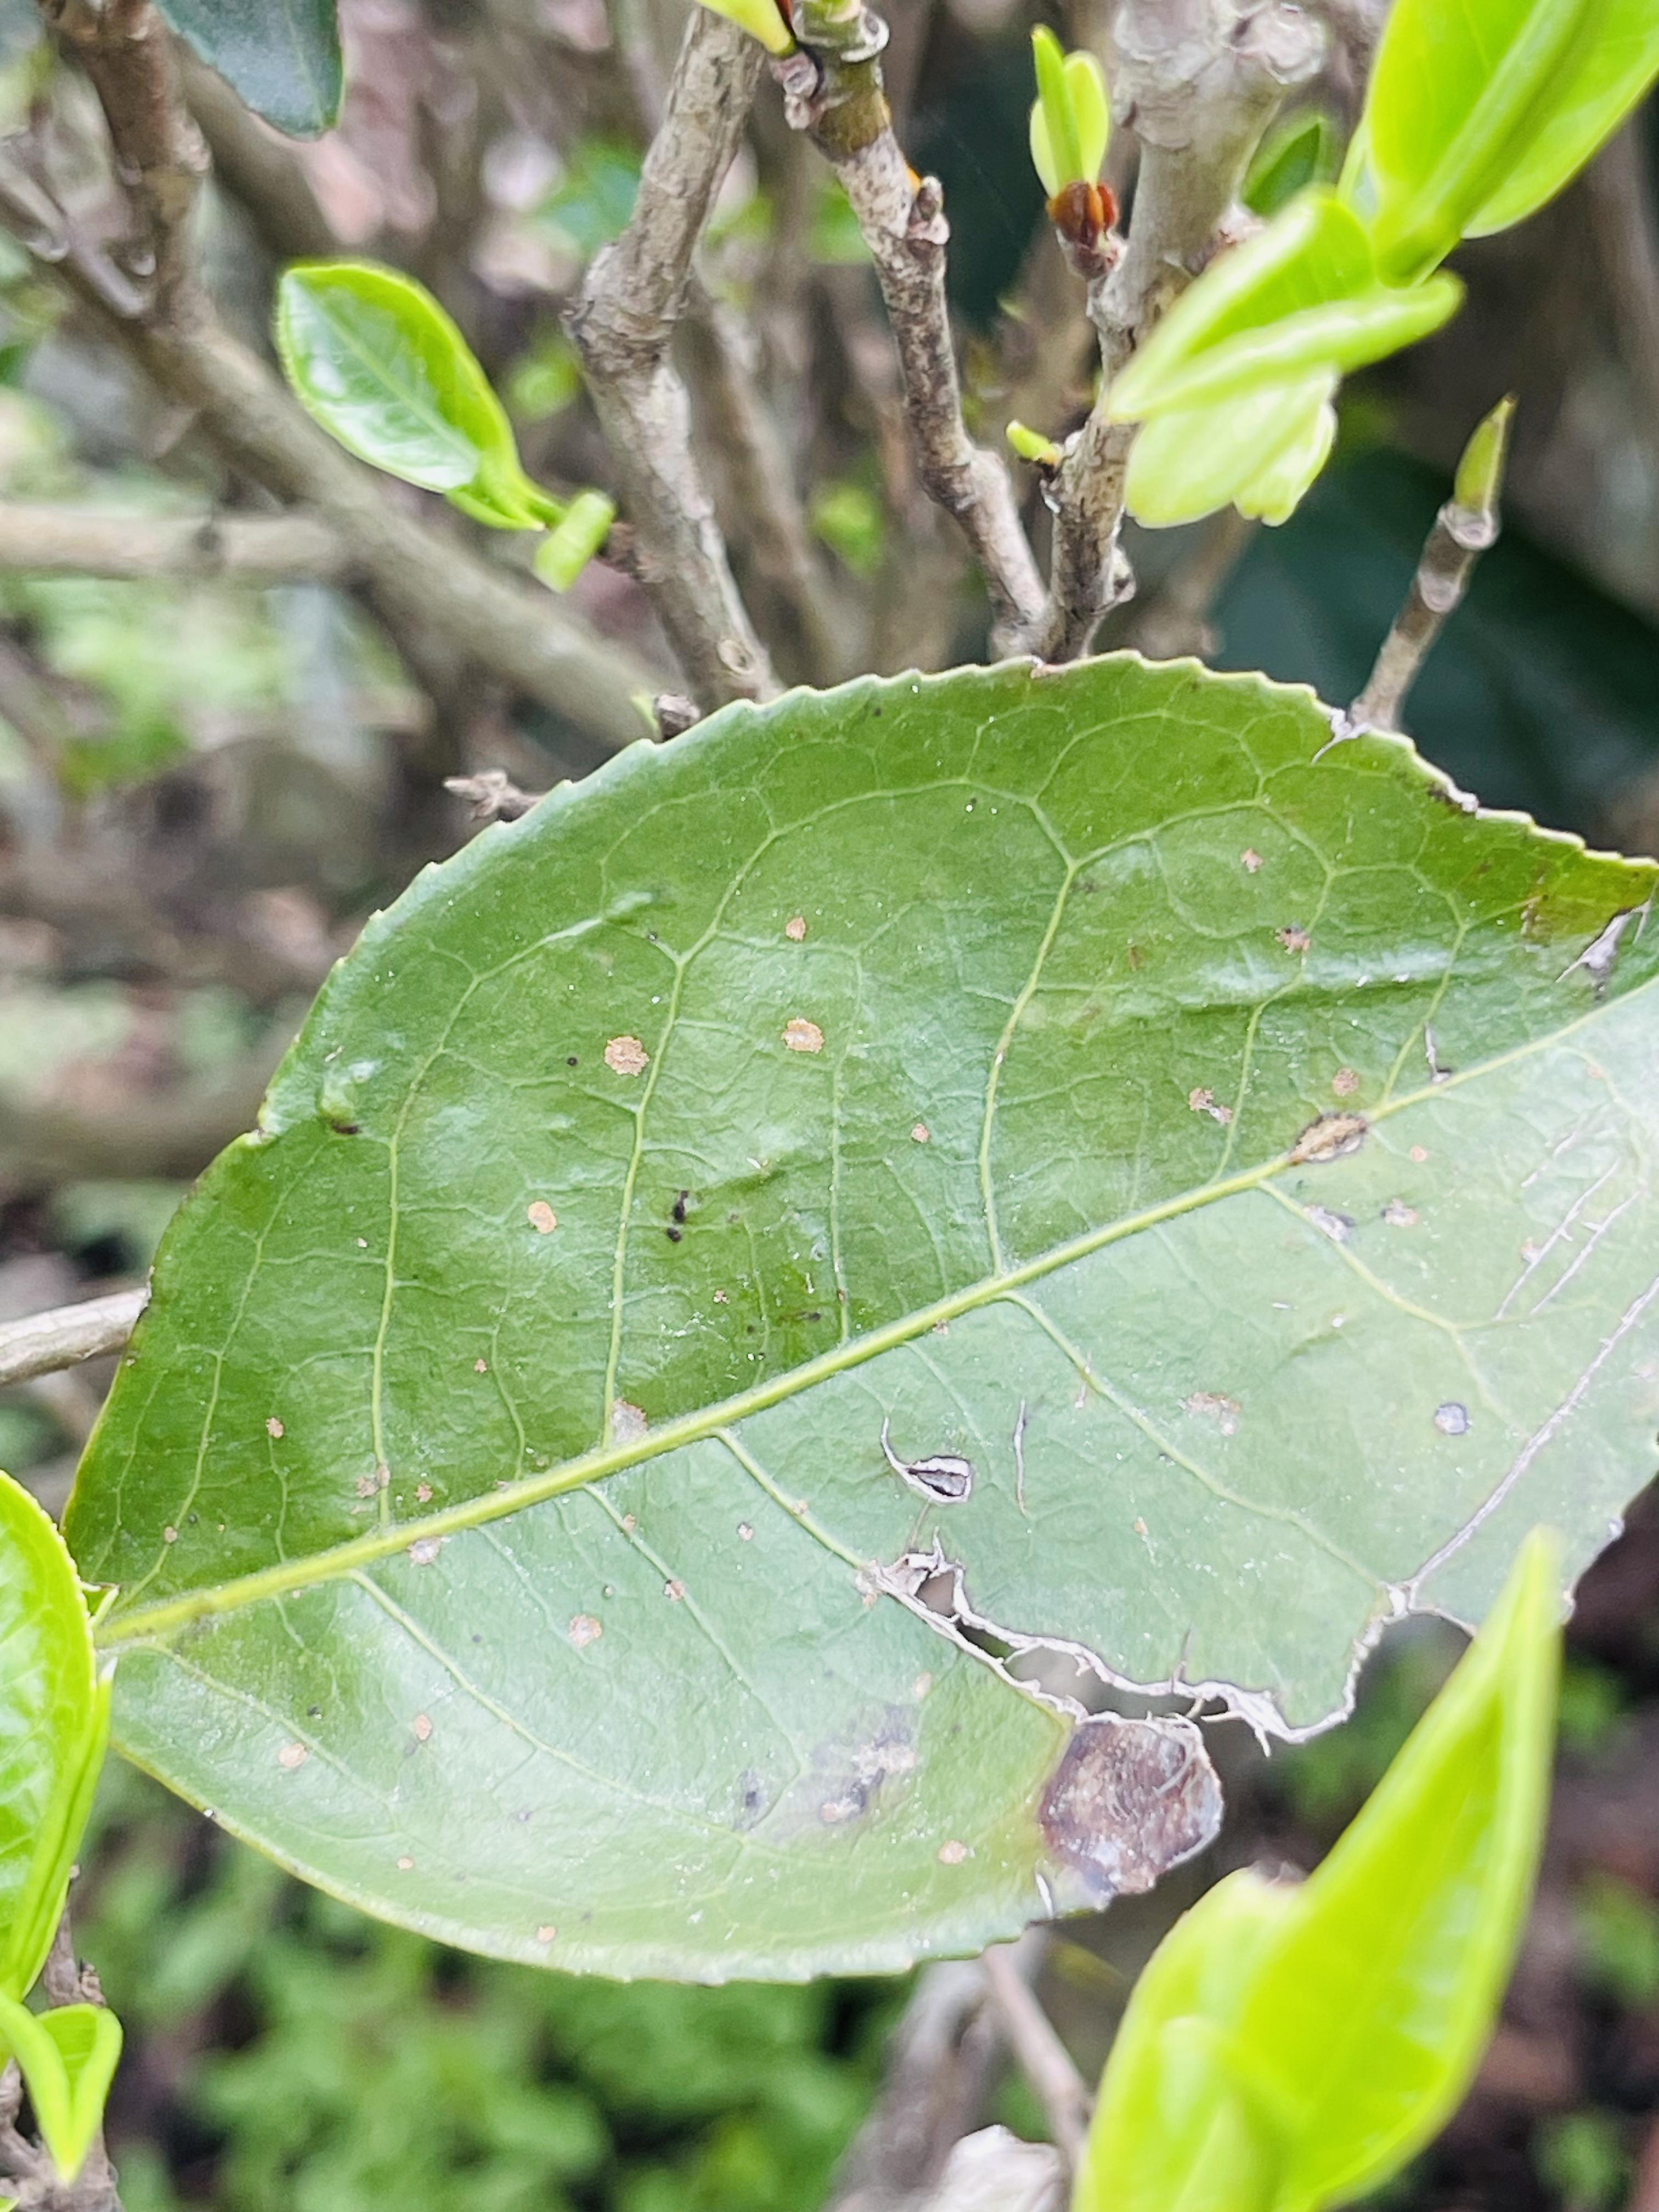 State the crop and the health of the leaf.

tea, red rust
